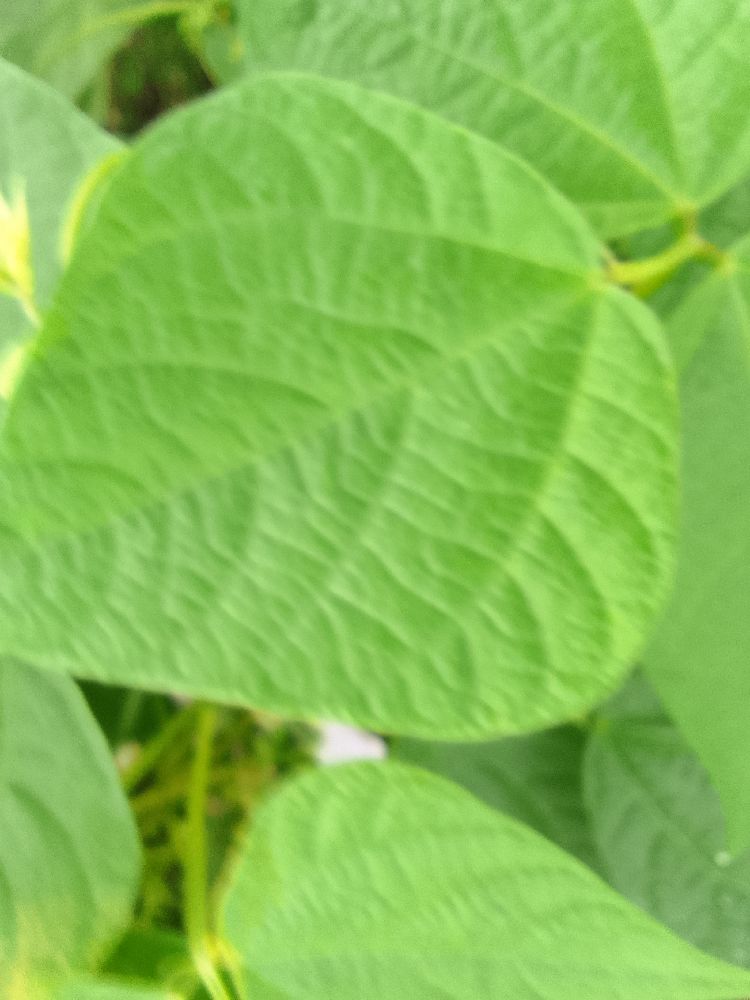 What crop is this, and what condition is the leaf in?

common bean, healthy
